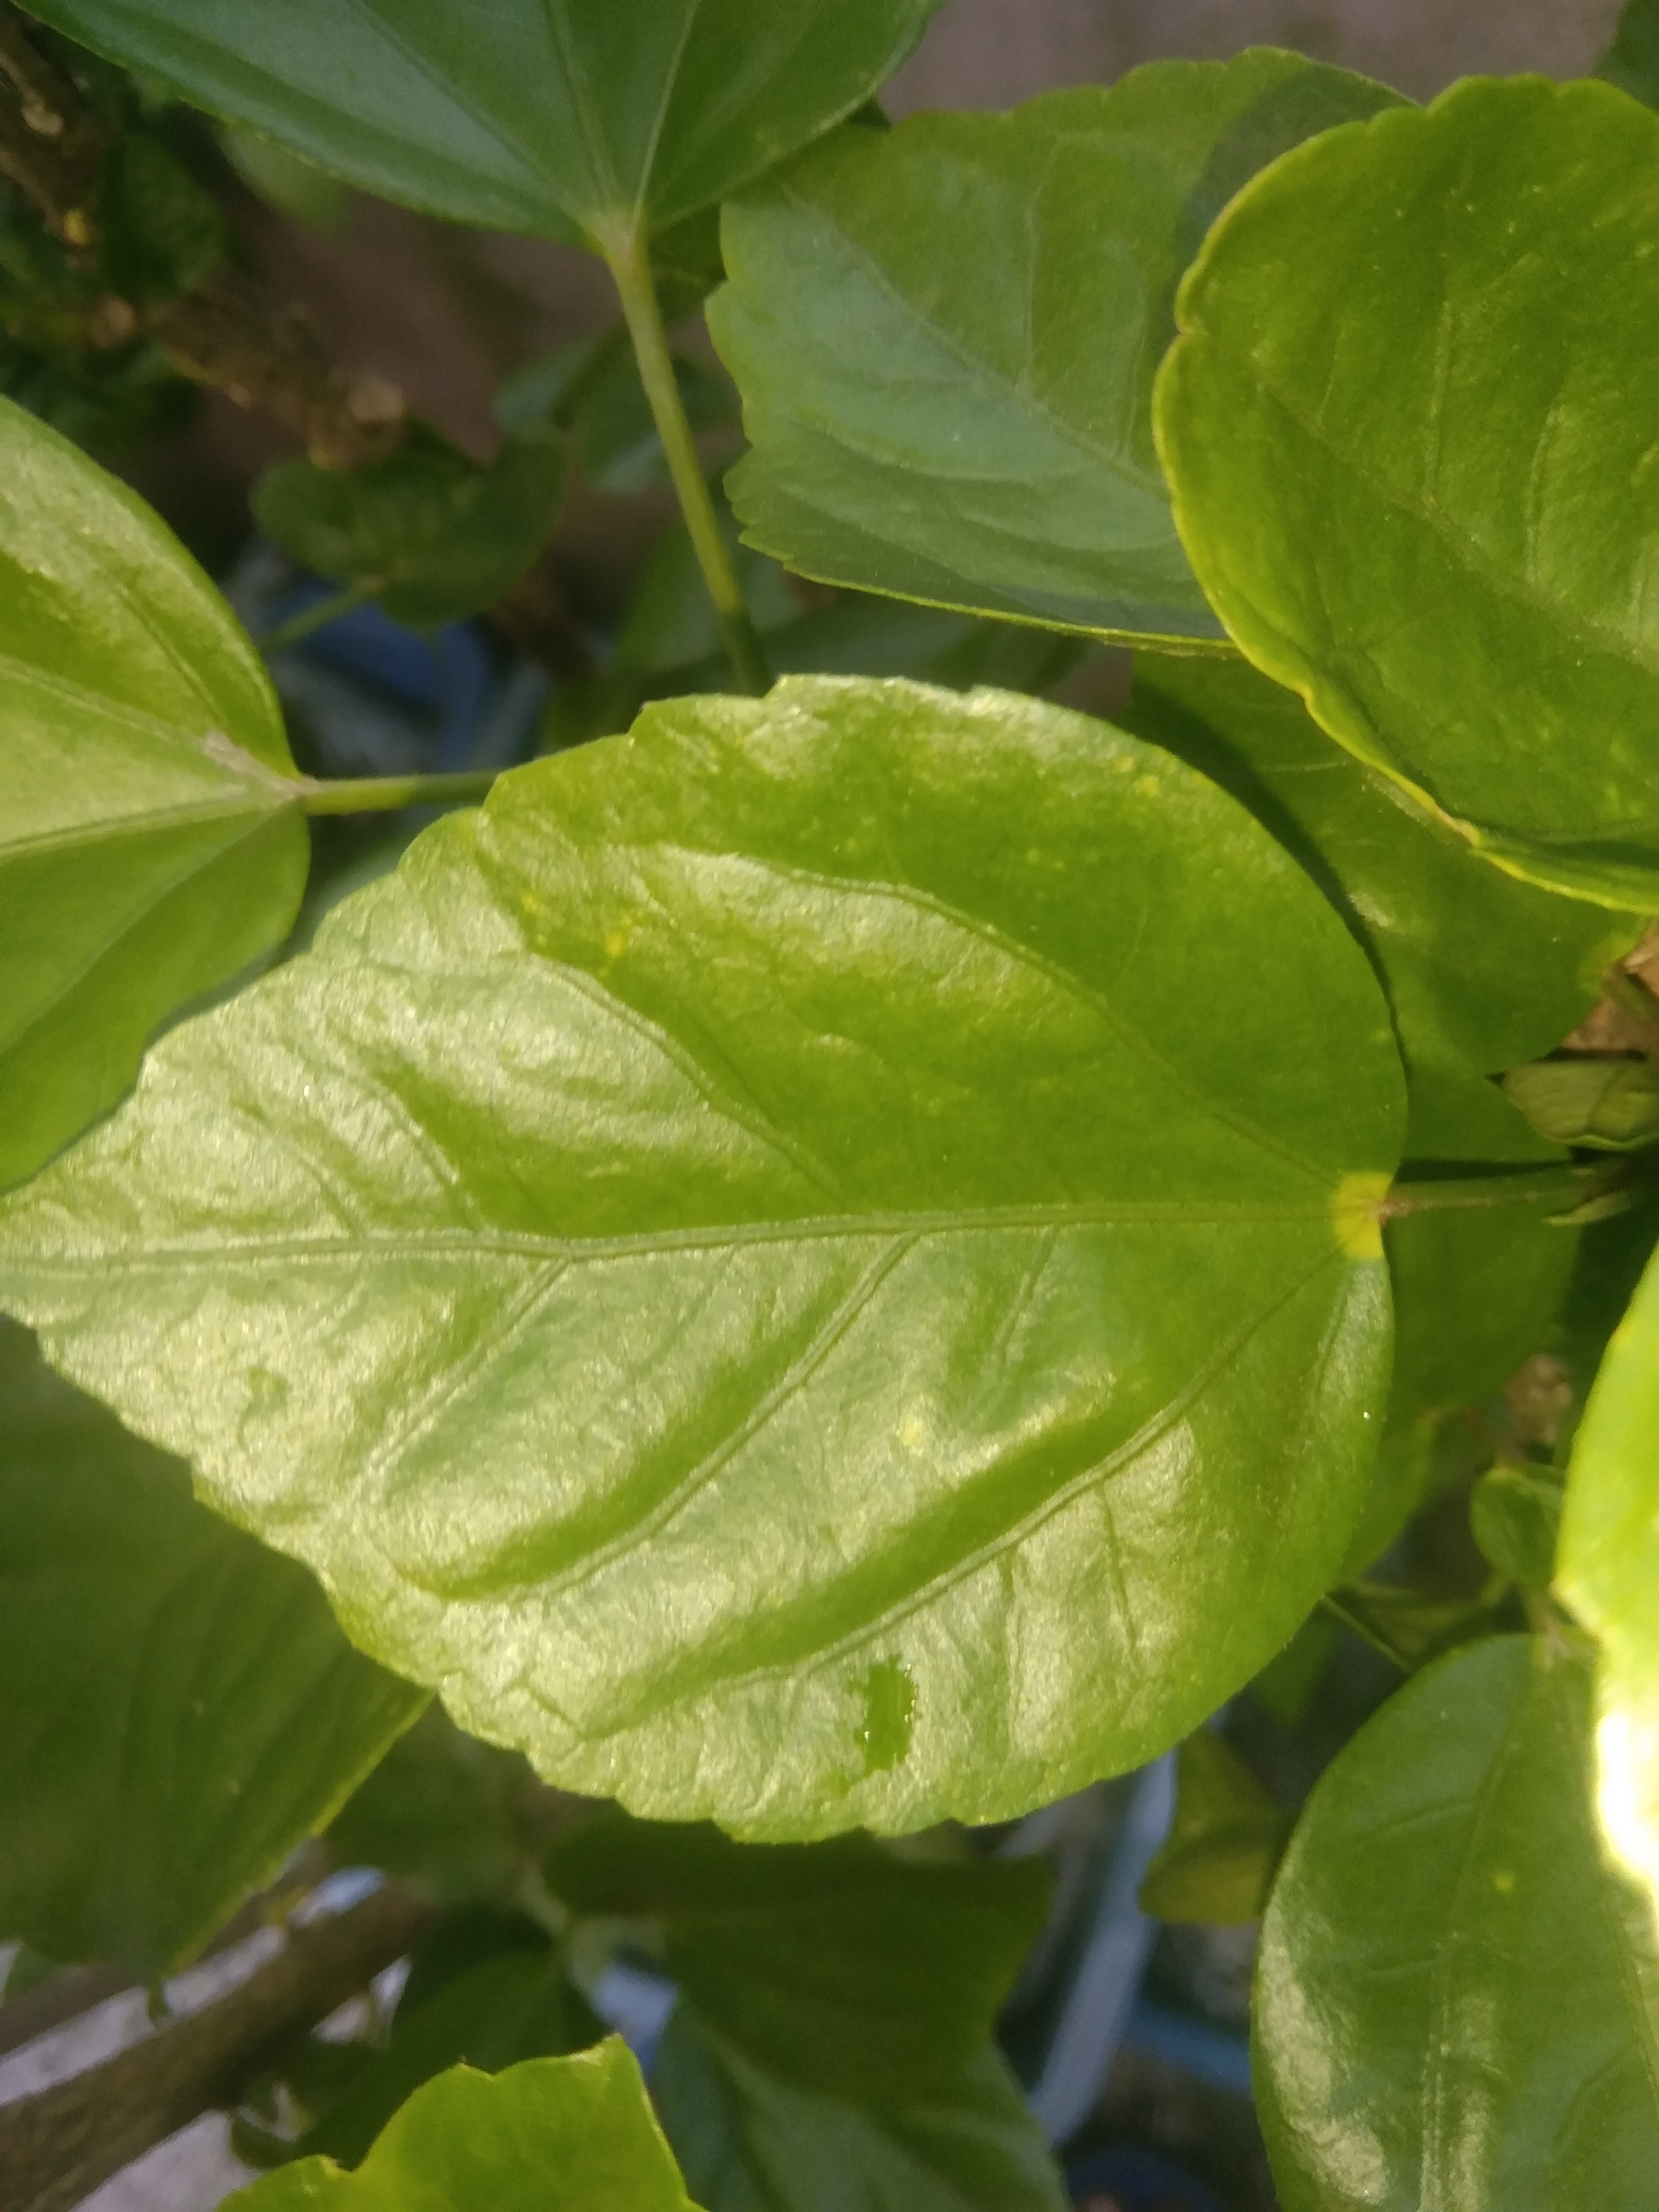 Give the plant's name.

hibiscus
